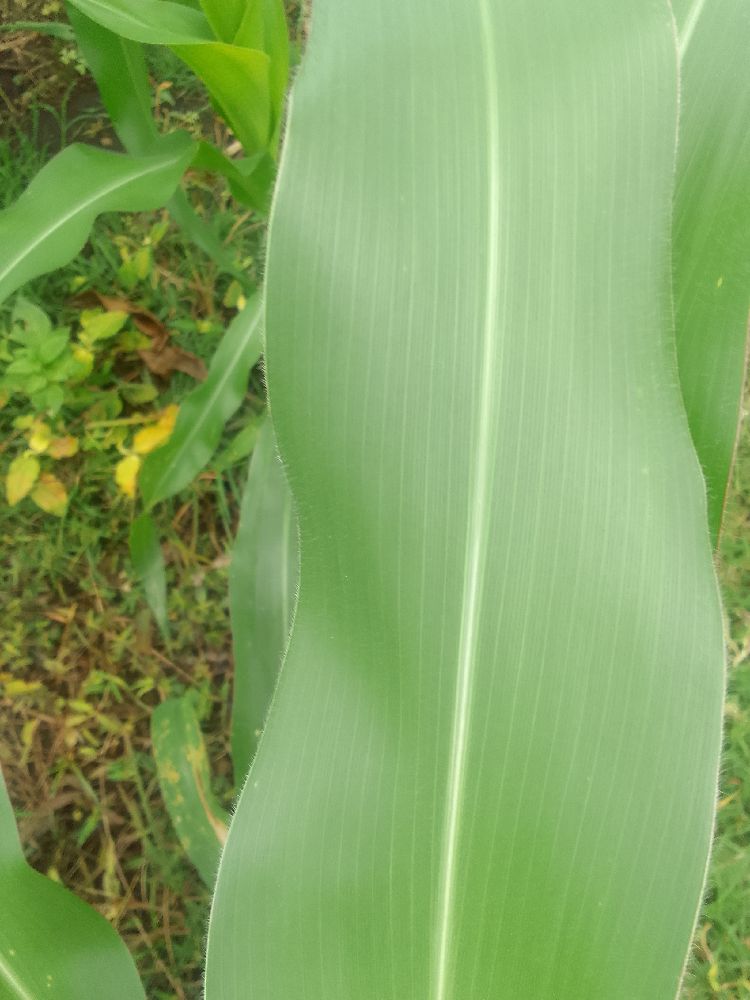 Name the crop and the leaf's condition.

maize, healthy
